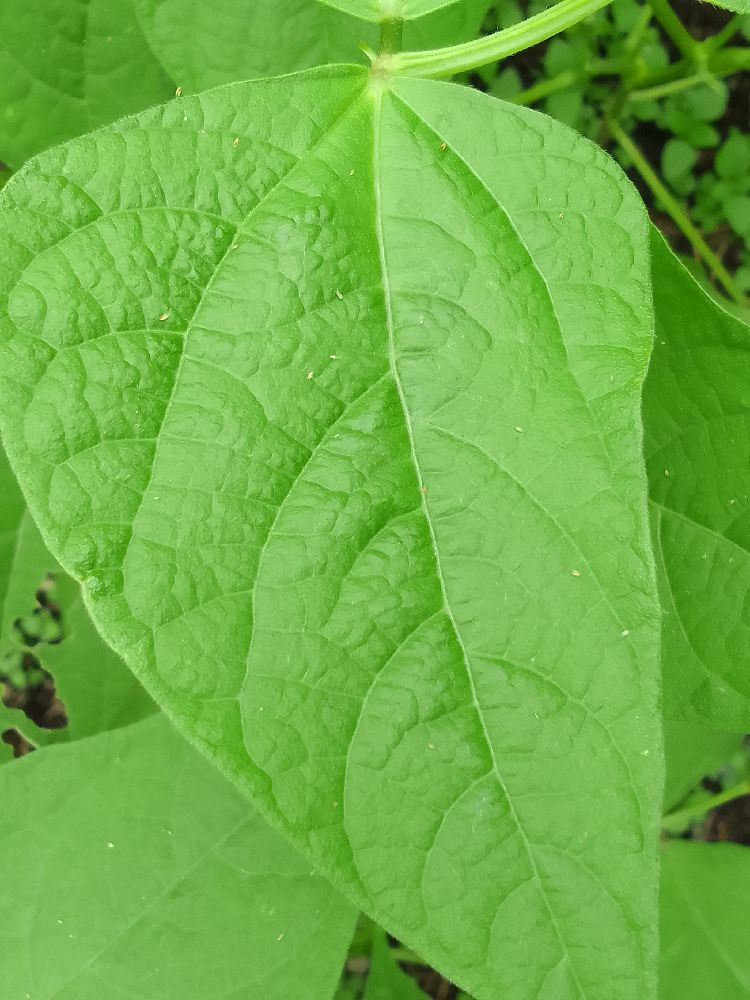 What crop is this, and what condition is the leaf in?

common bean, healthy
